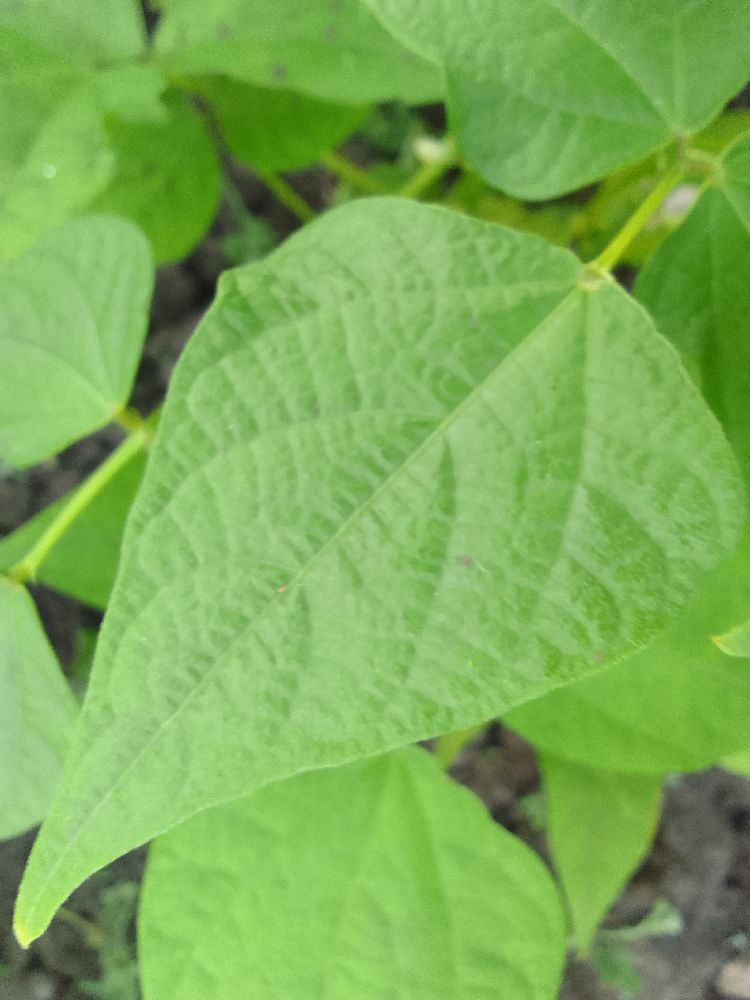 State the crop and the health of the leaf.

common bean, healthy
